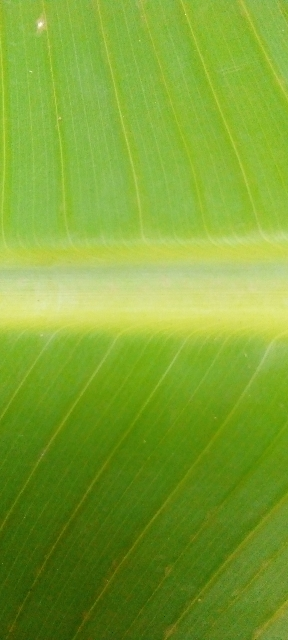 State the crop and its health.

banana, healthy
